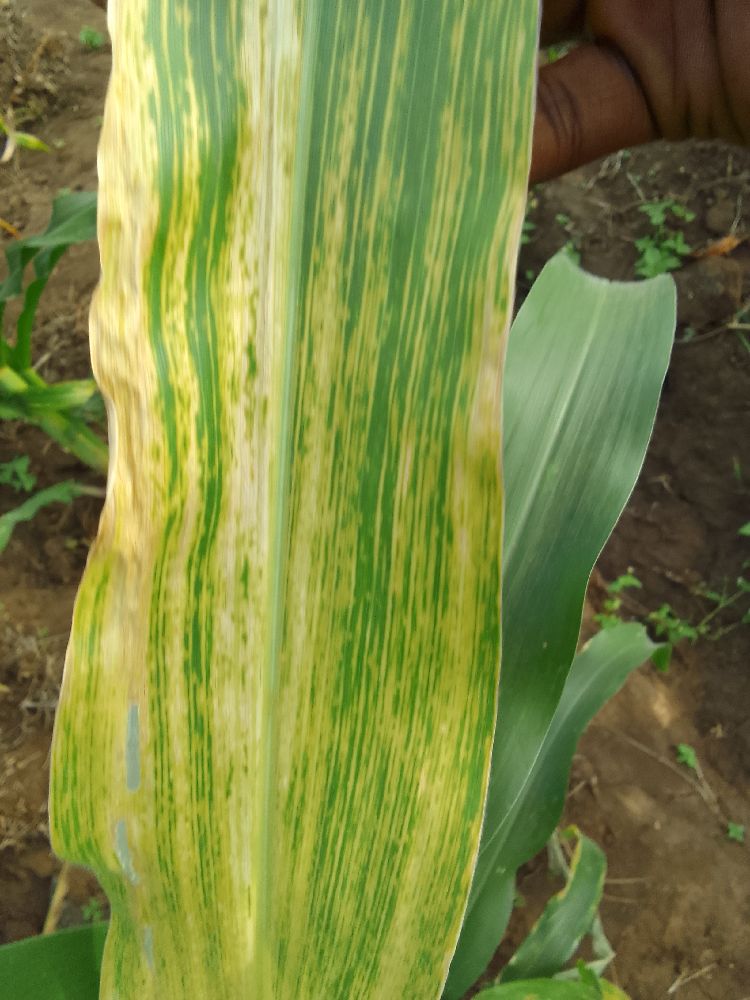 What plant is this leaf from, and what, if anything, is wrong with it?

maize, maize lethal necrosis
